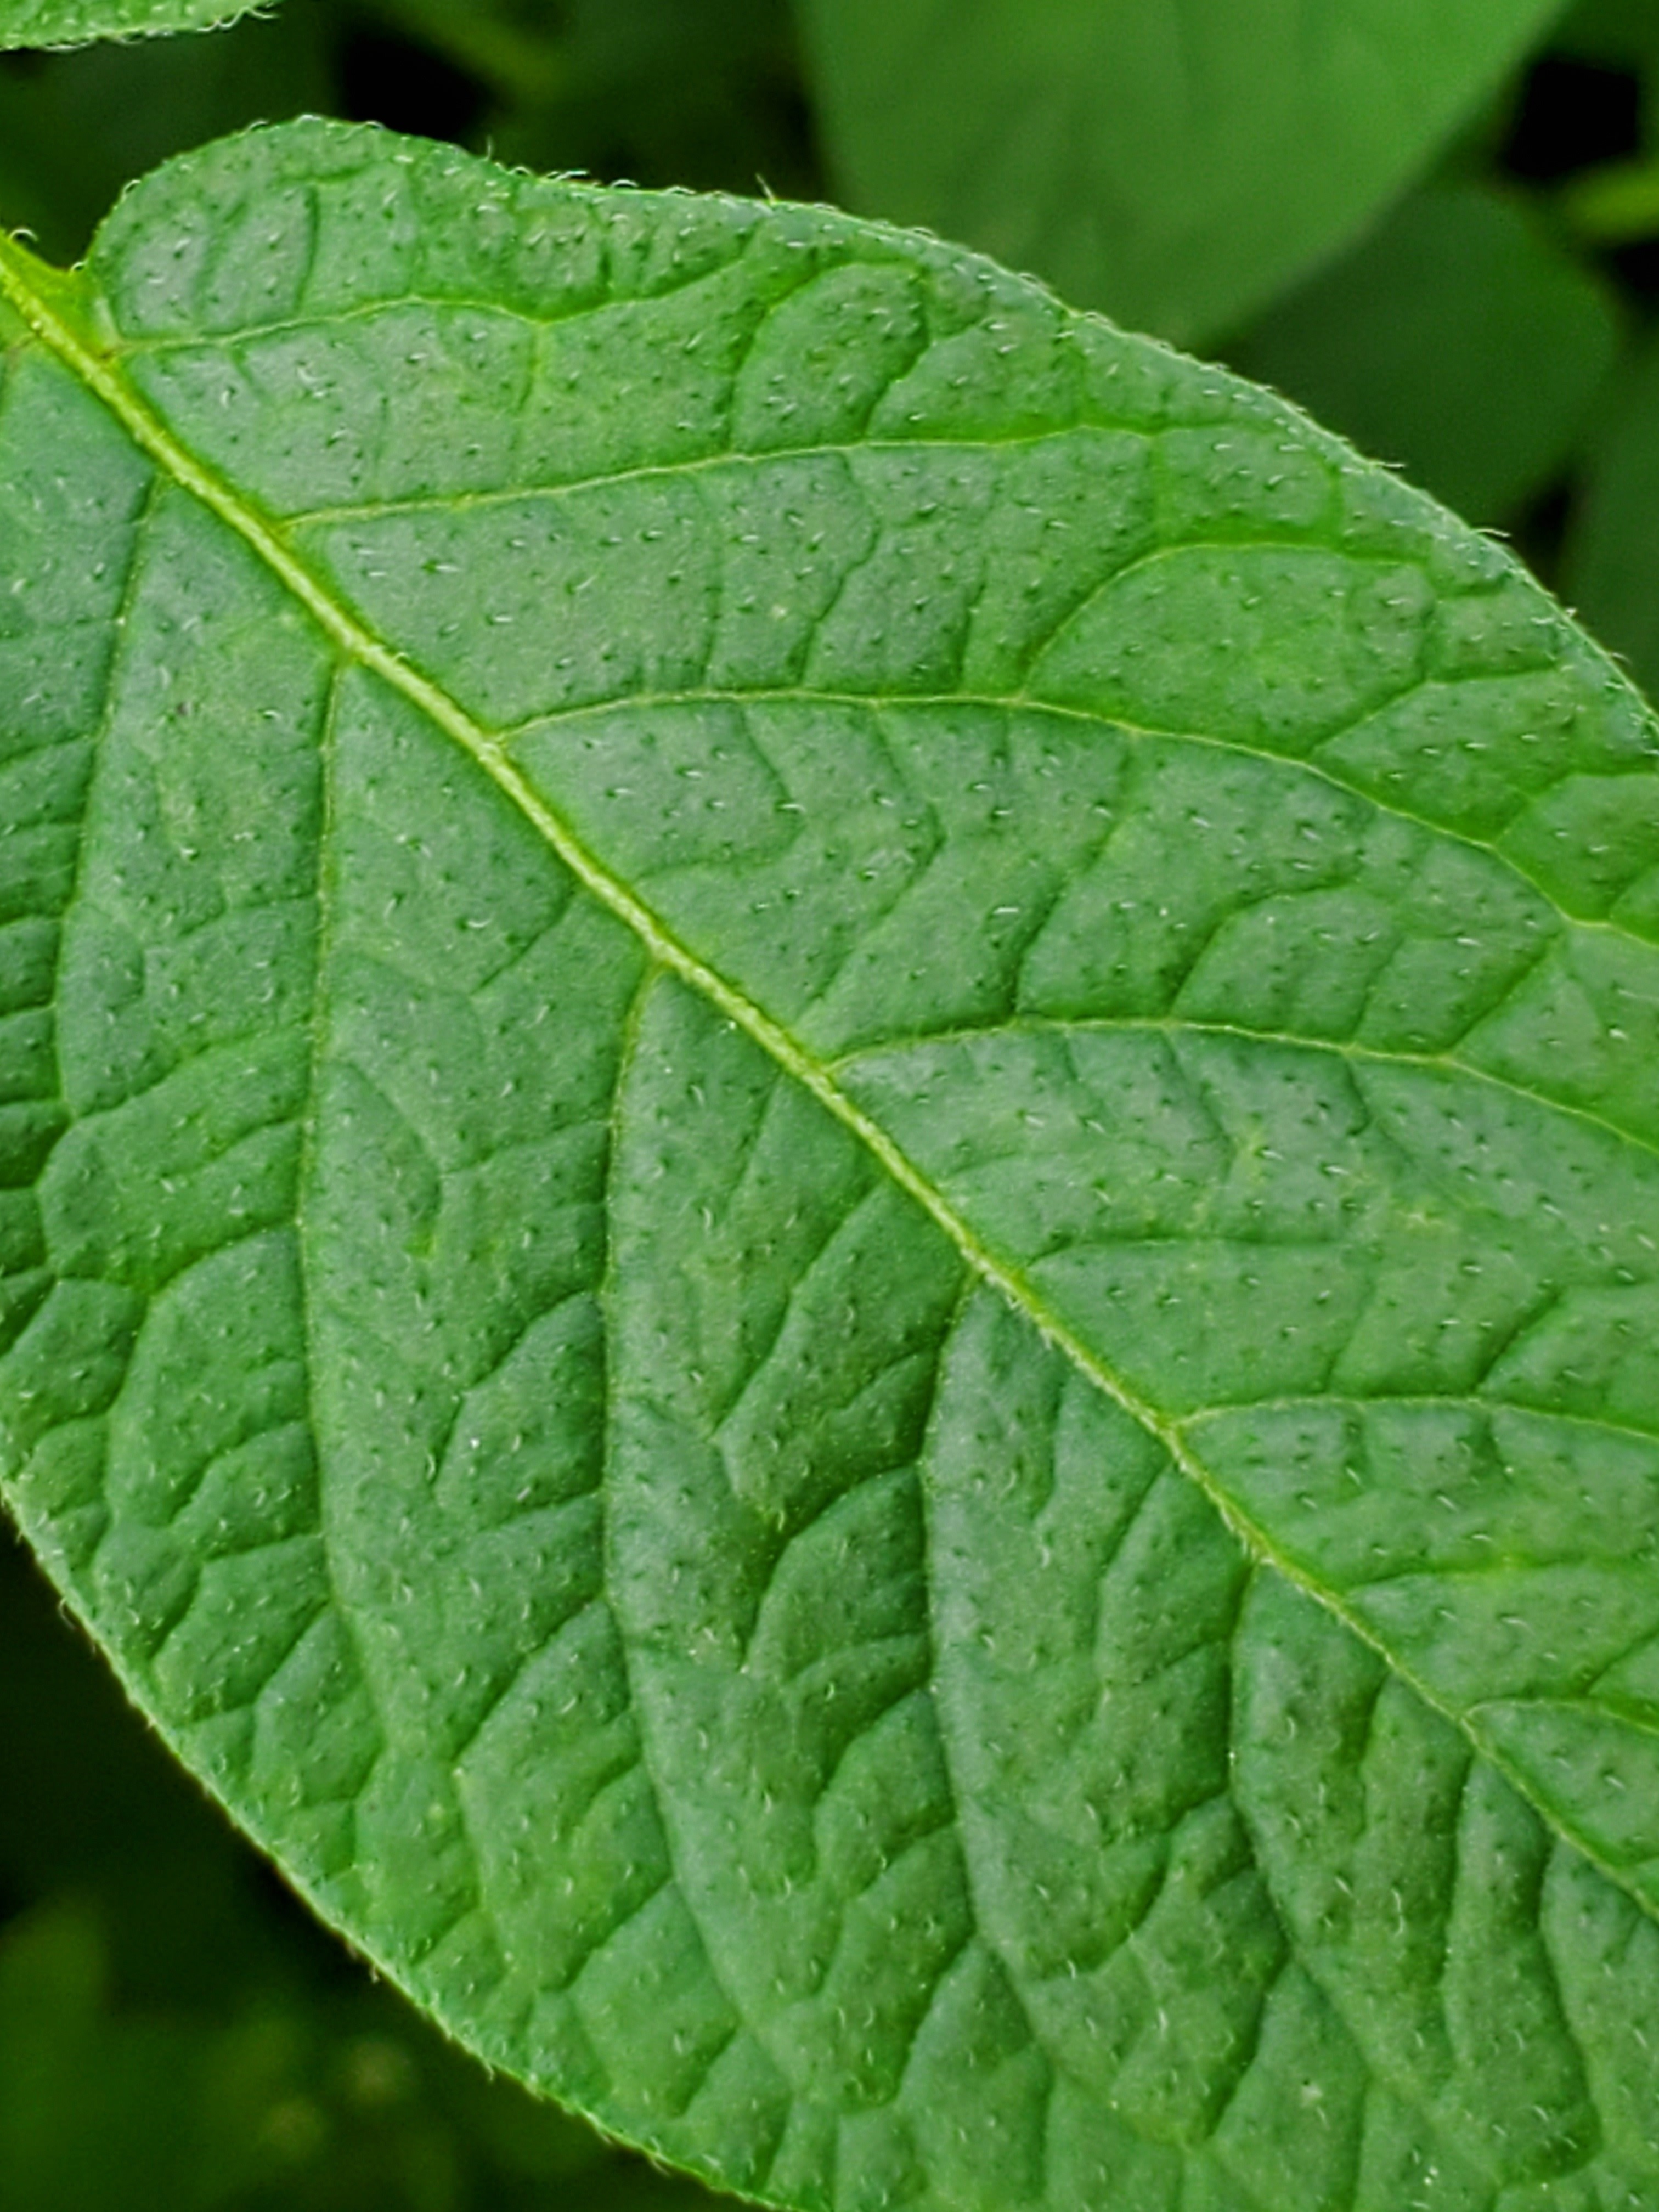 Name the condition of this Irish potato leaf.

healthy
